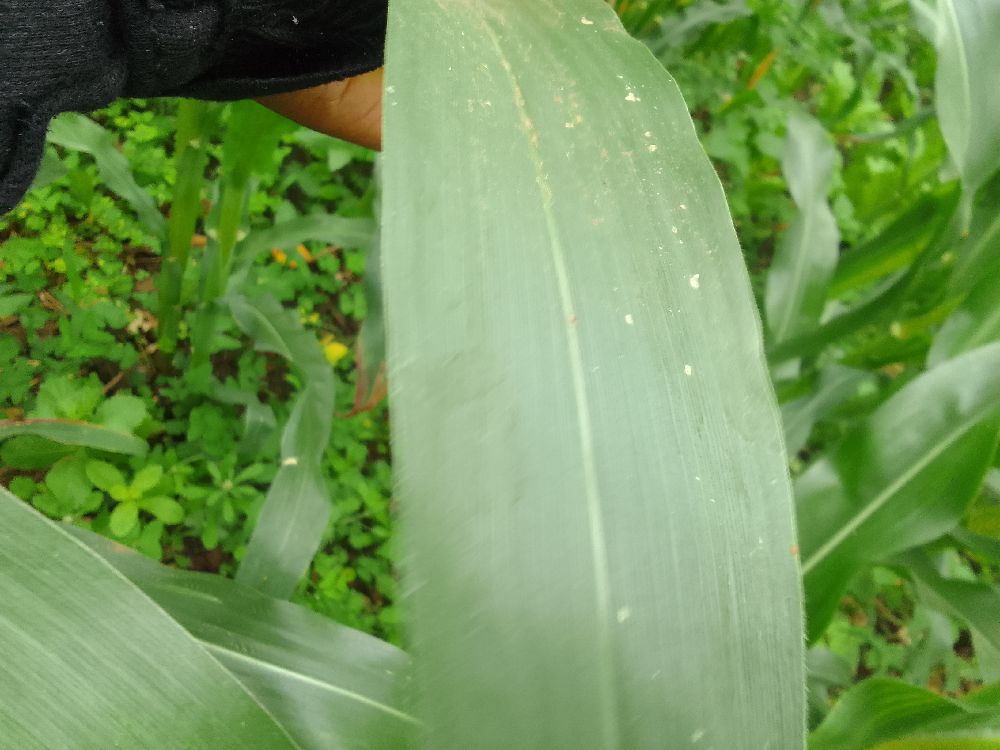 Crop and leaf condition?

maize, healthy
